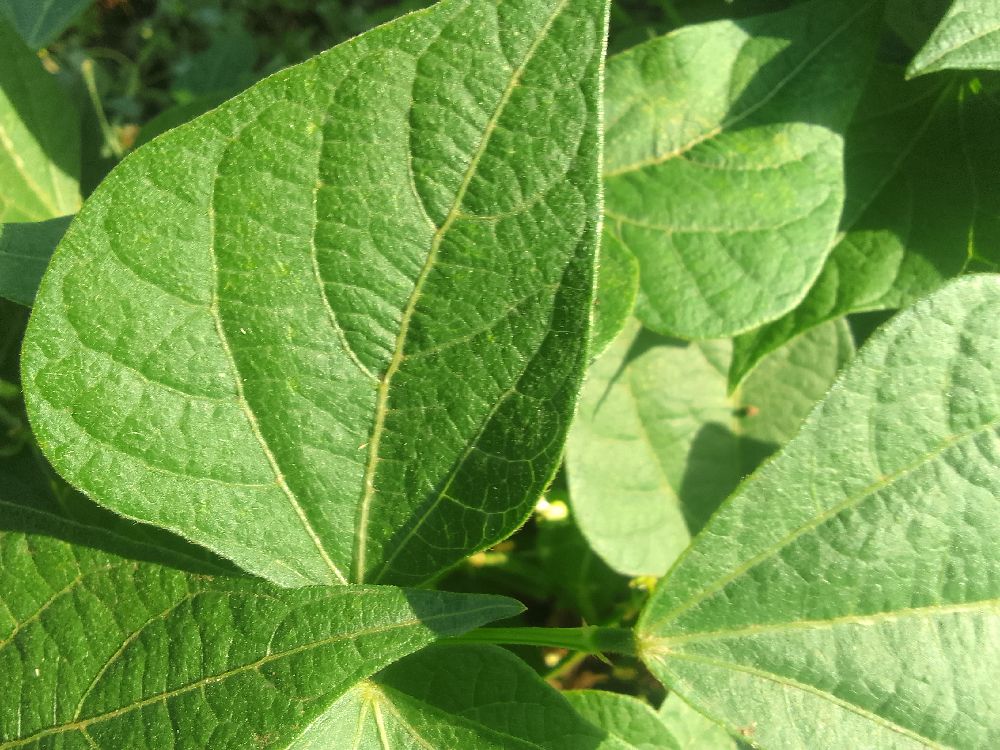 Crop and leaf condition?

common bean, healthy
